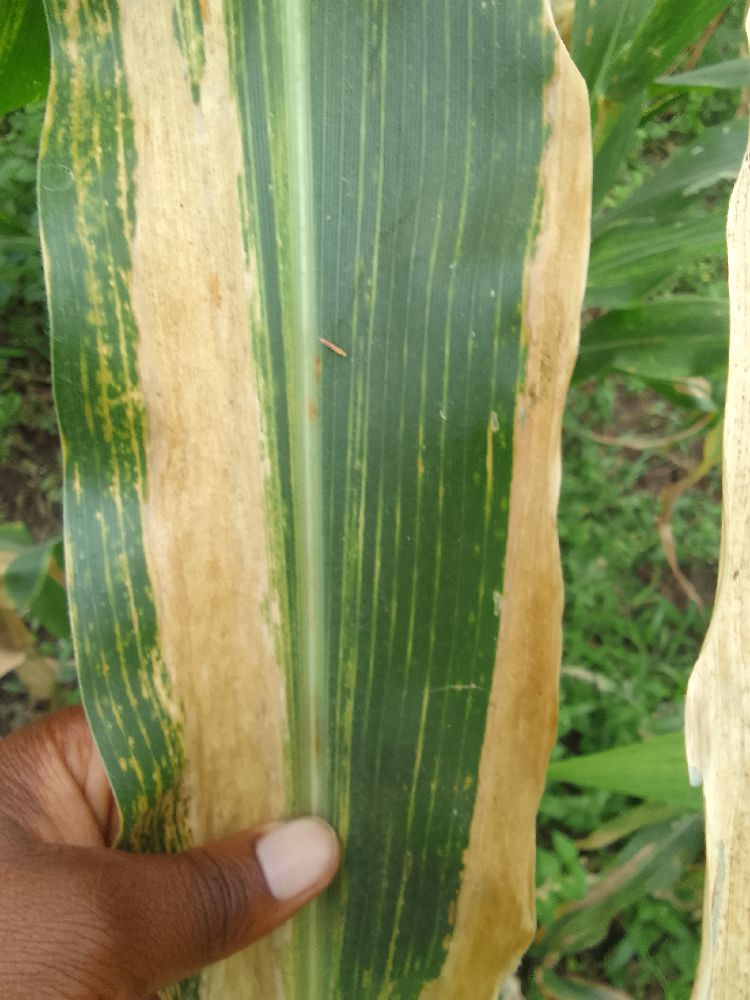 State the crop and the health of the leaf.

maize, maize lethal necrosis
